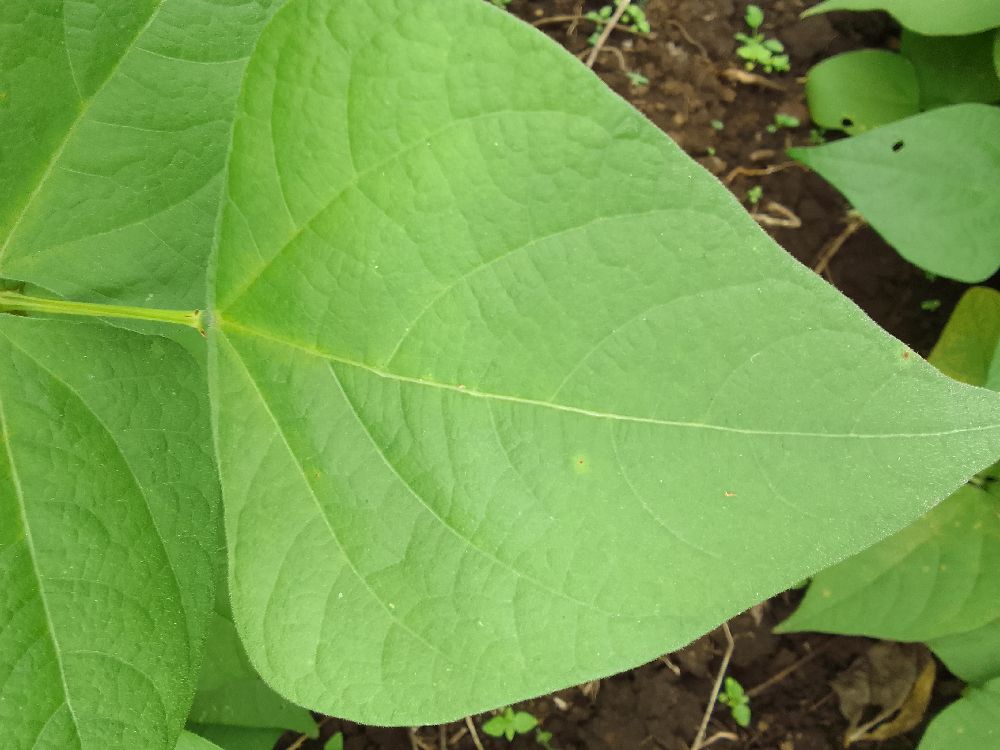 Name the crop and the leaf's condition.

common bean, healthy
